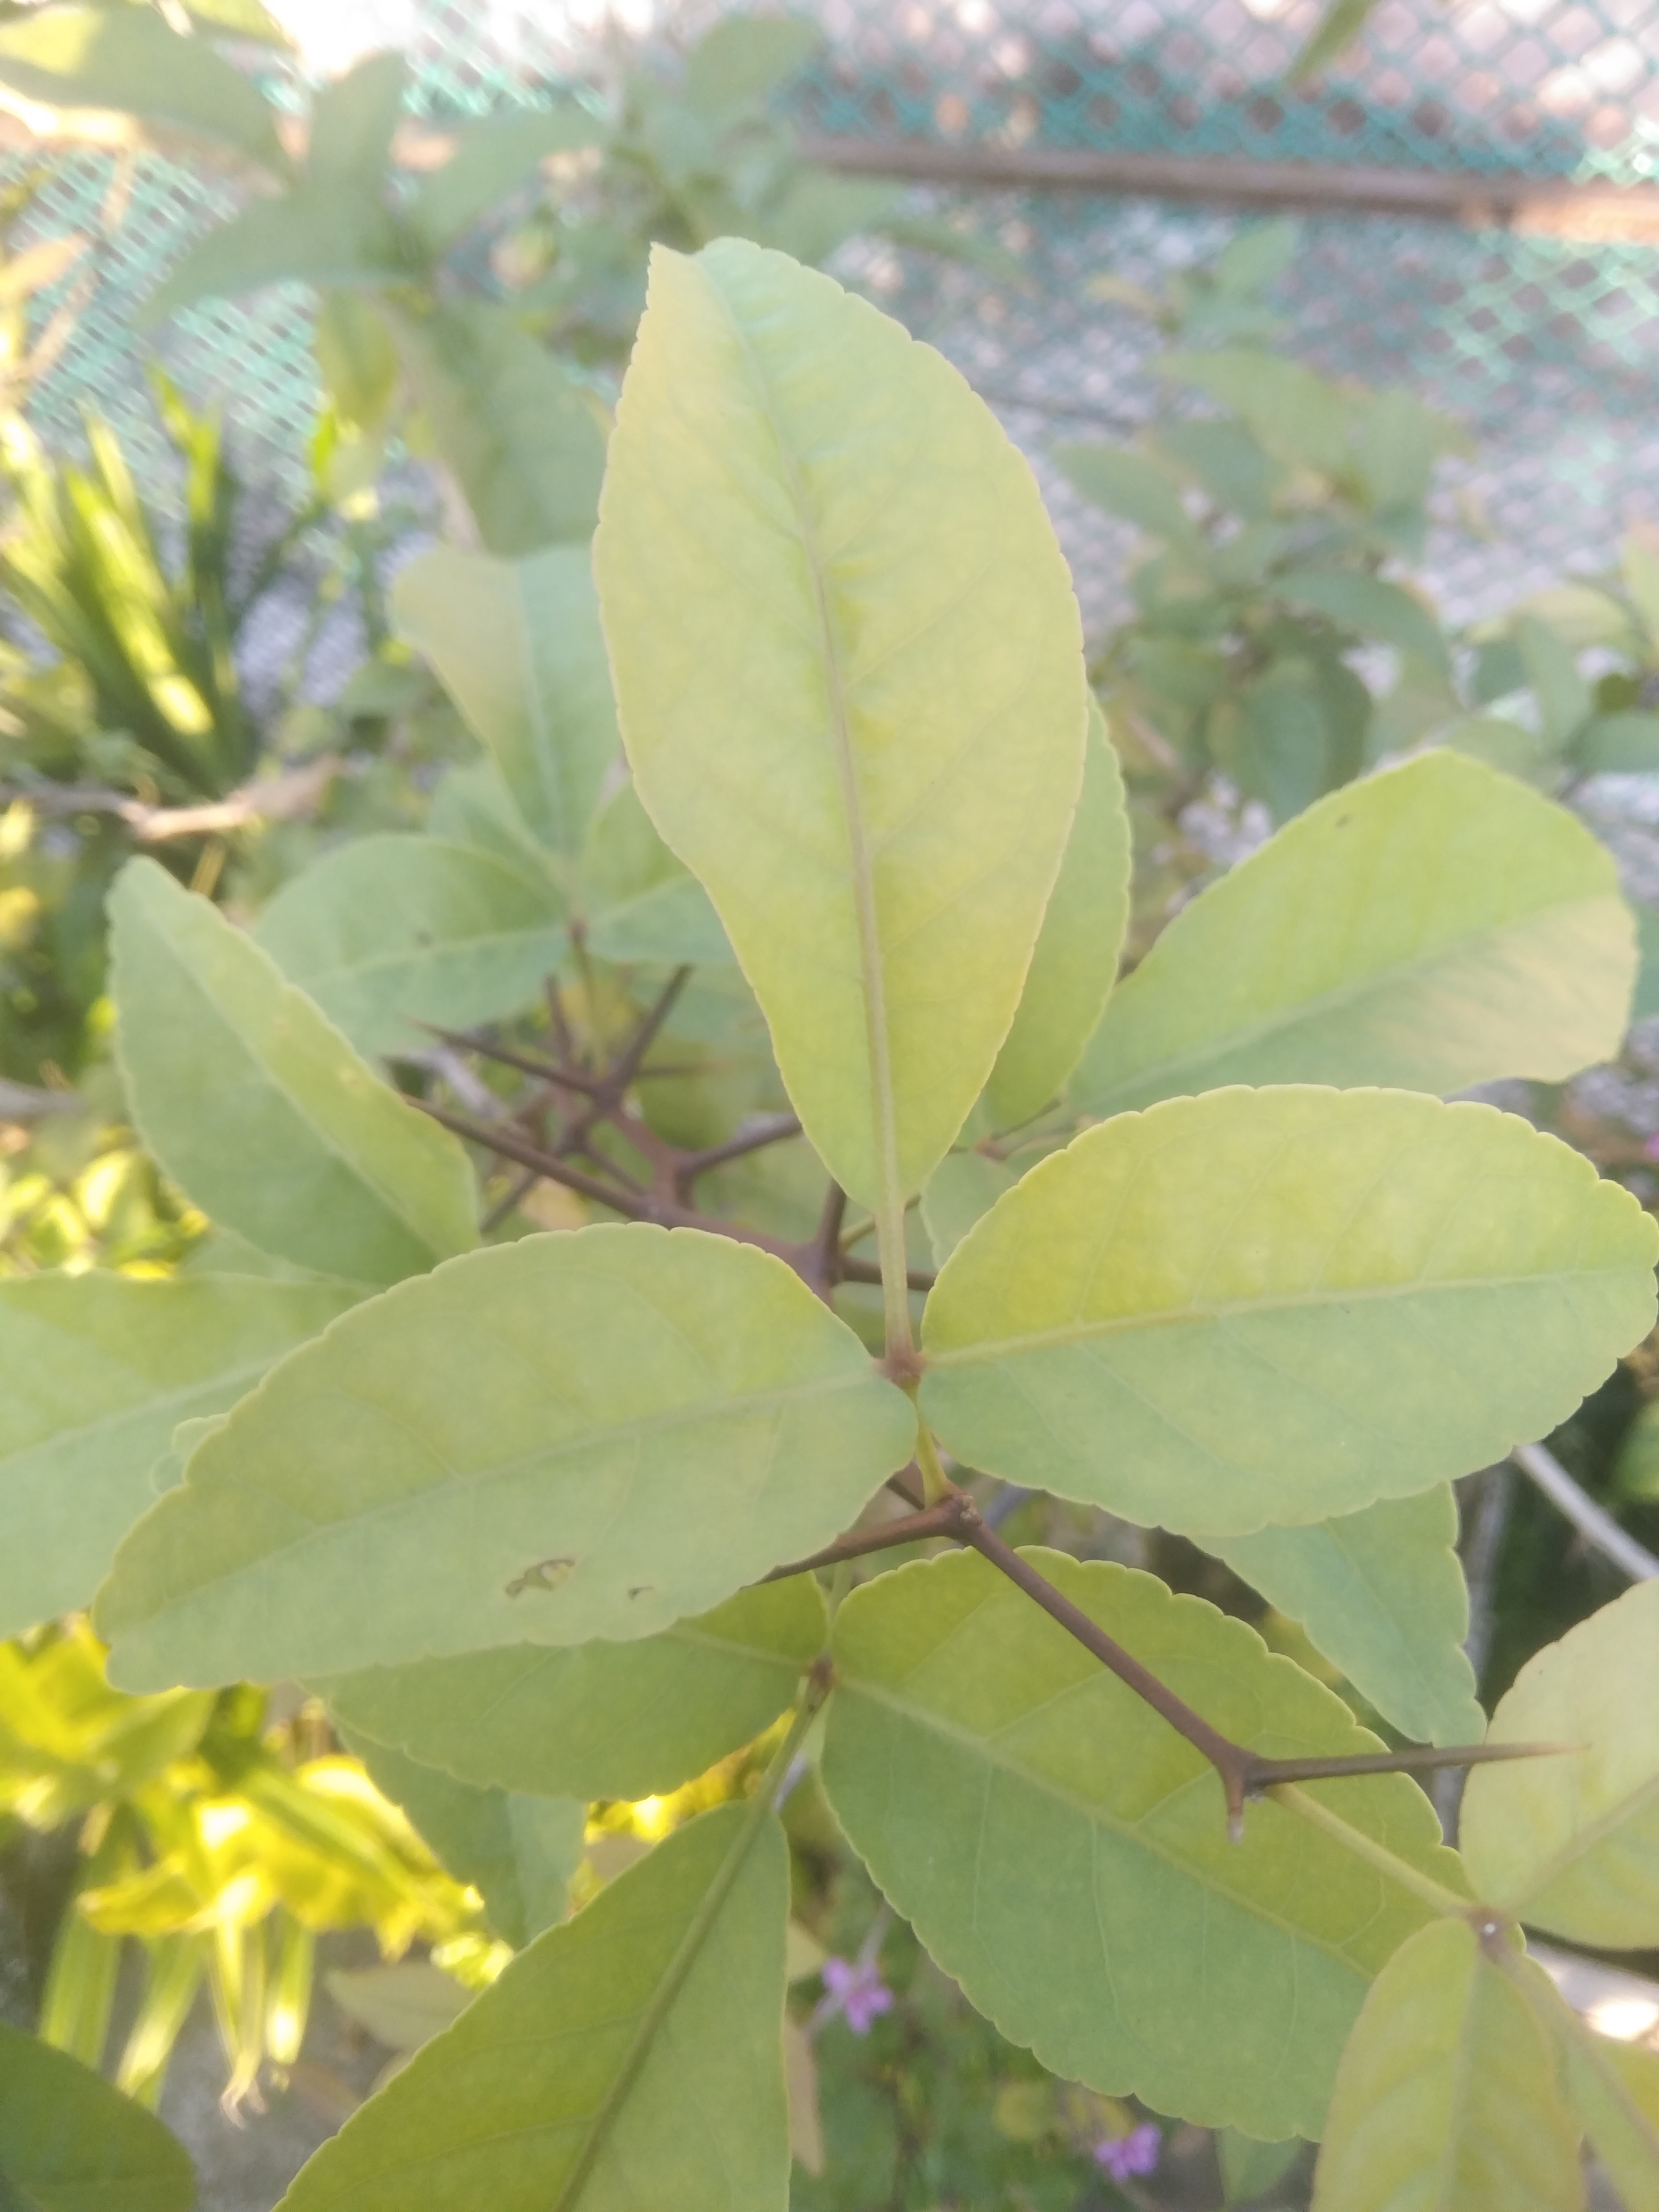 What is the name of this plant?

wood apple
